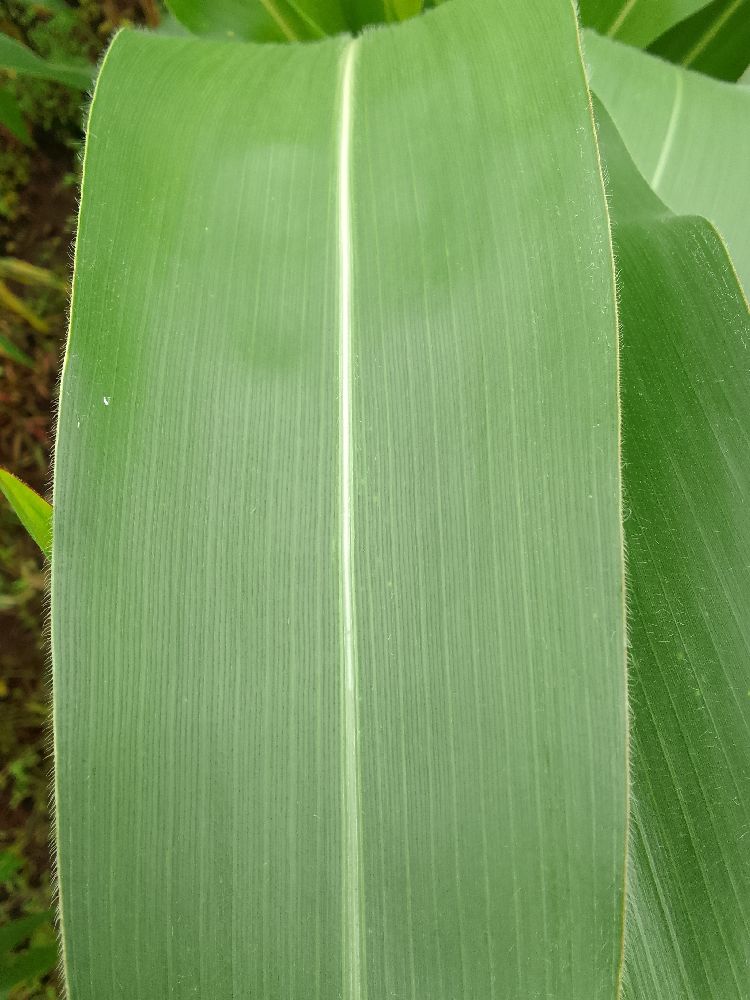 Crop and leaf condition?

maize, healthy
